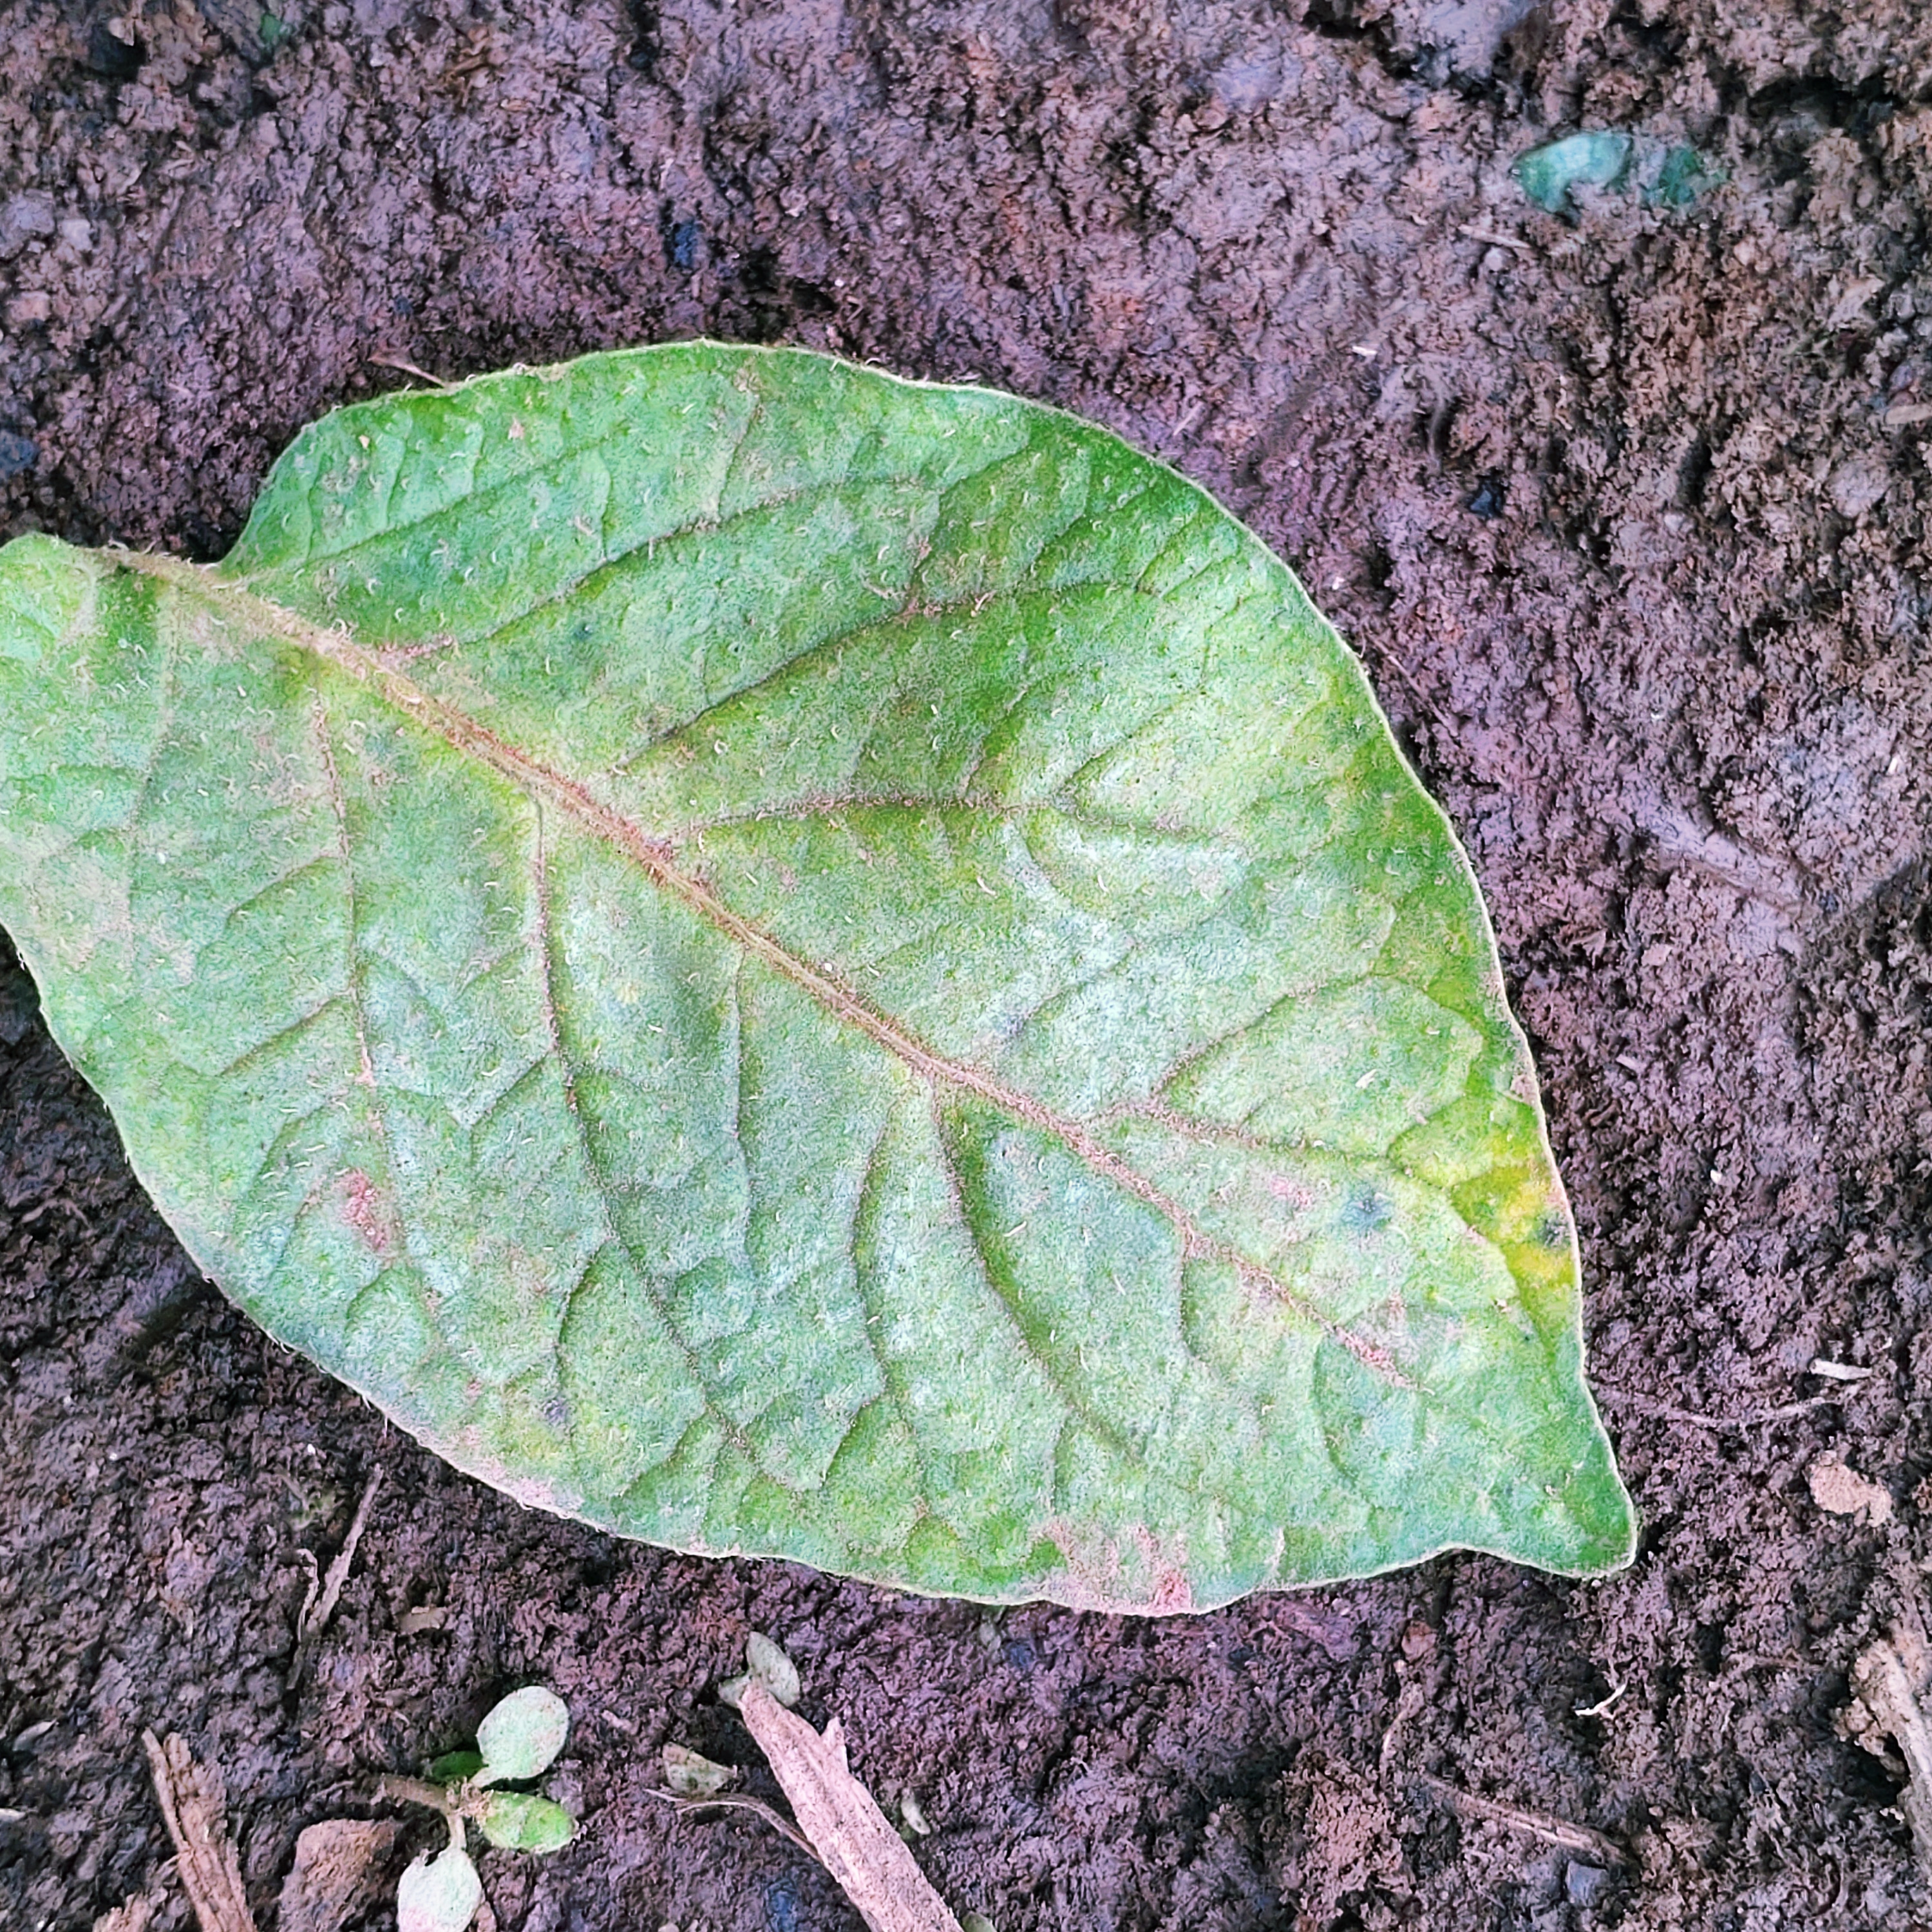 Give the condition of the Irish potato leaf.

late blight
